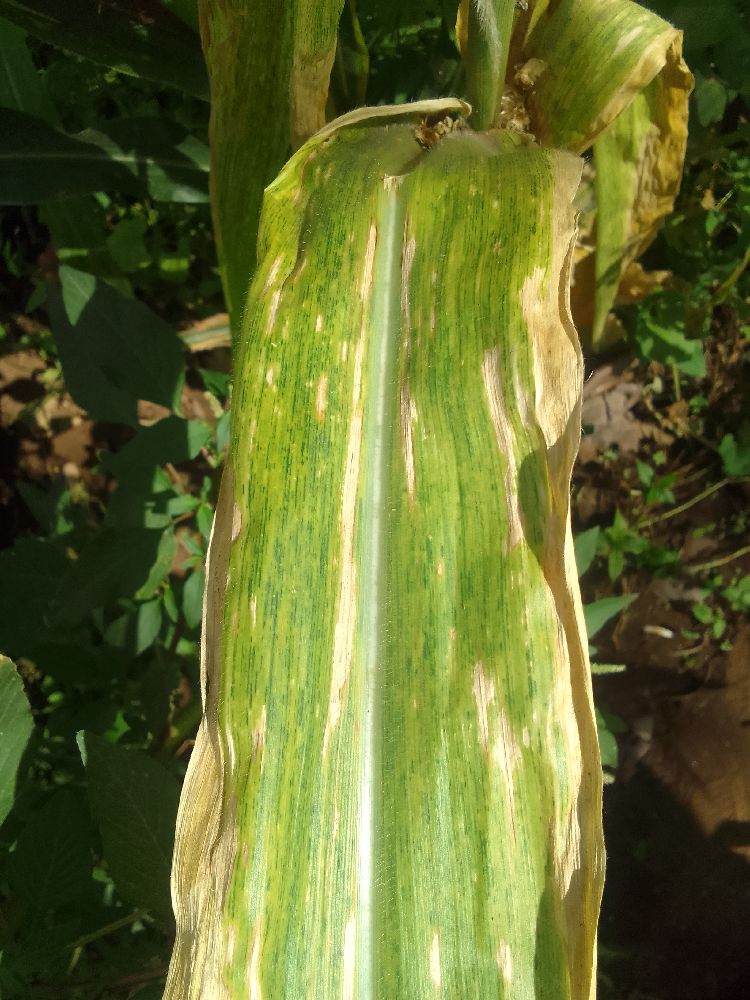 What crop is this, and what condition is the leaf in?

maize, maize lethal necrosis
